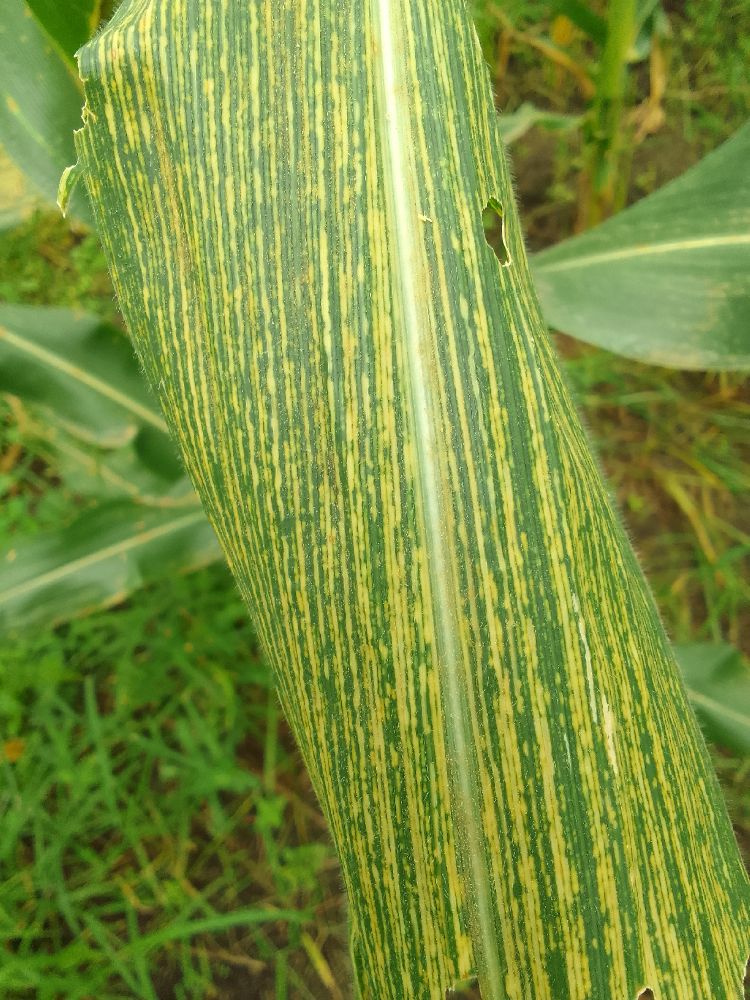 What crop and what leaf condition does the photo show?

maize, maize streak virus
